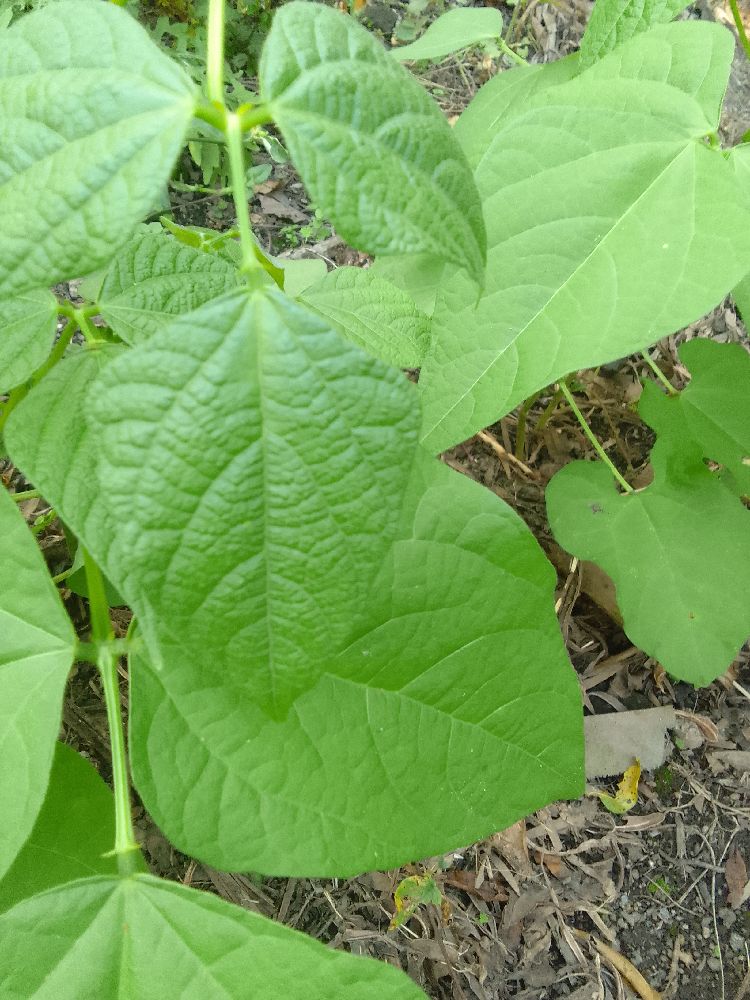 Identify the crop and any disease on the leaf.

common bean, healthy
